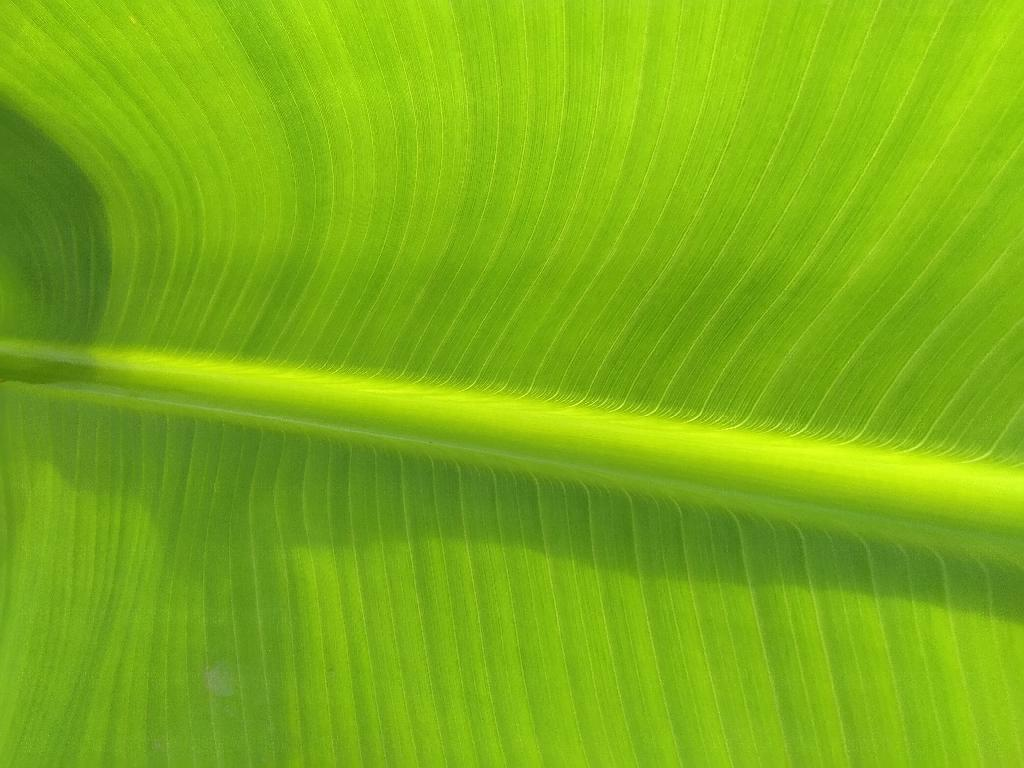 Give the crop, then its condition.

banana, healthy
